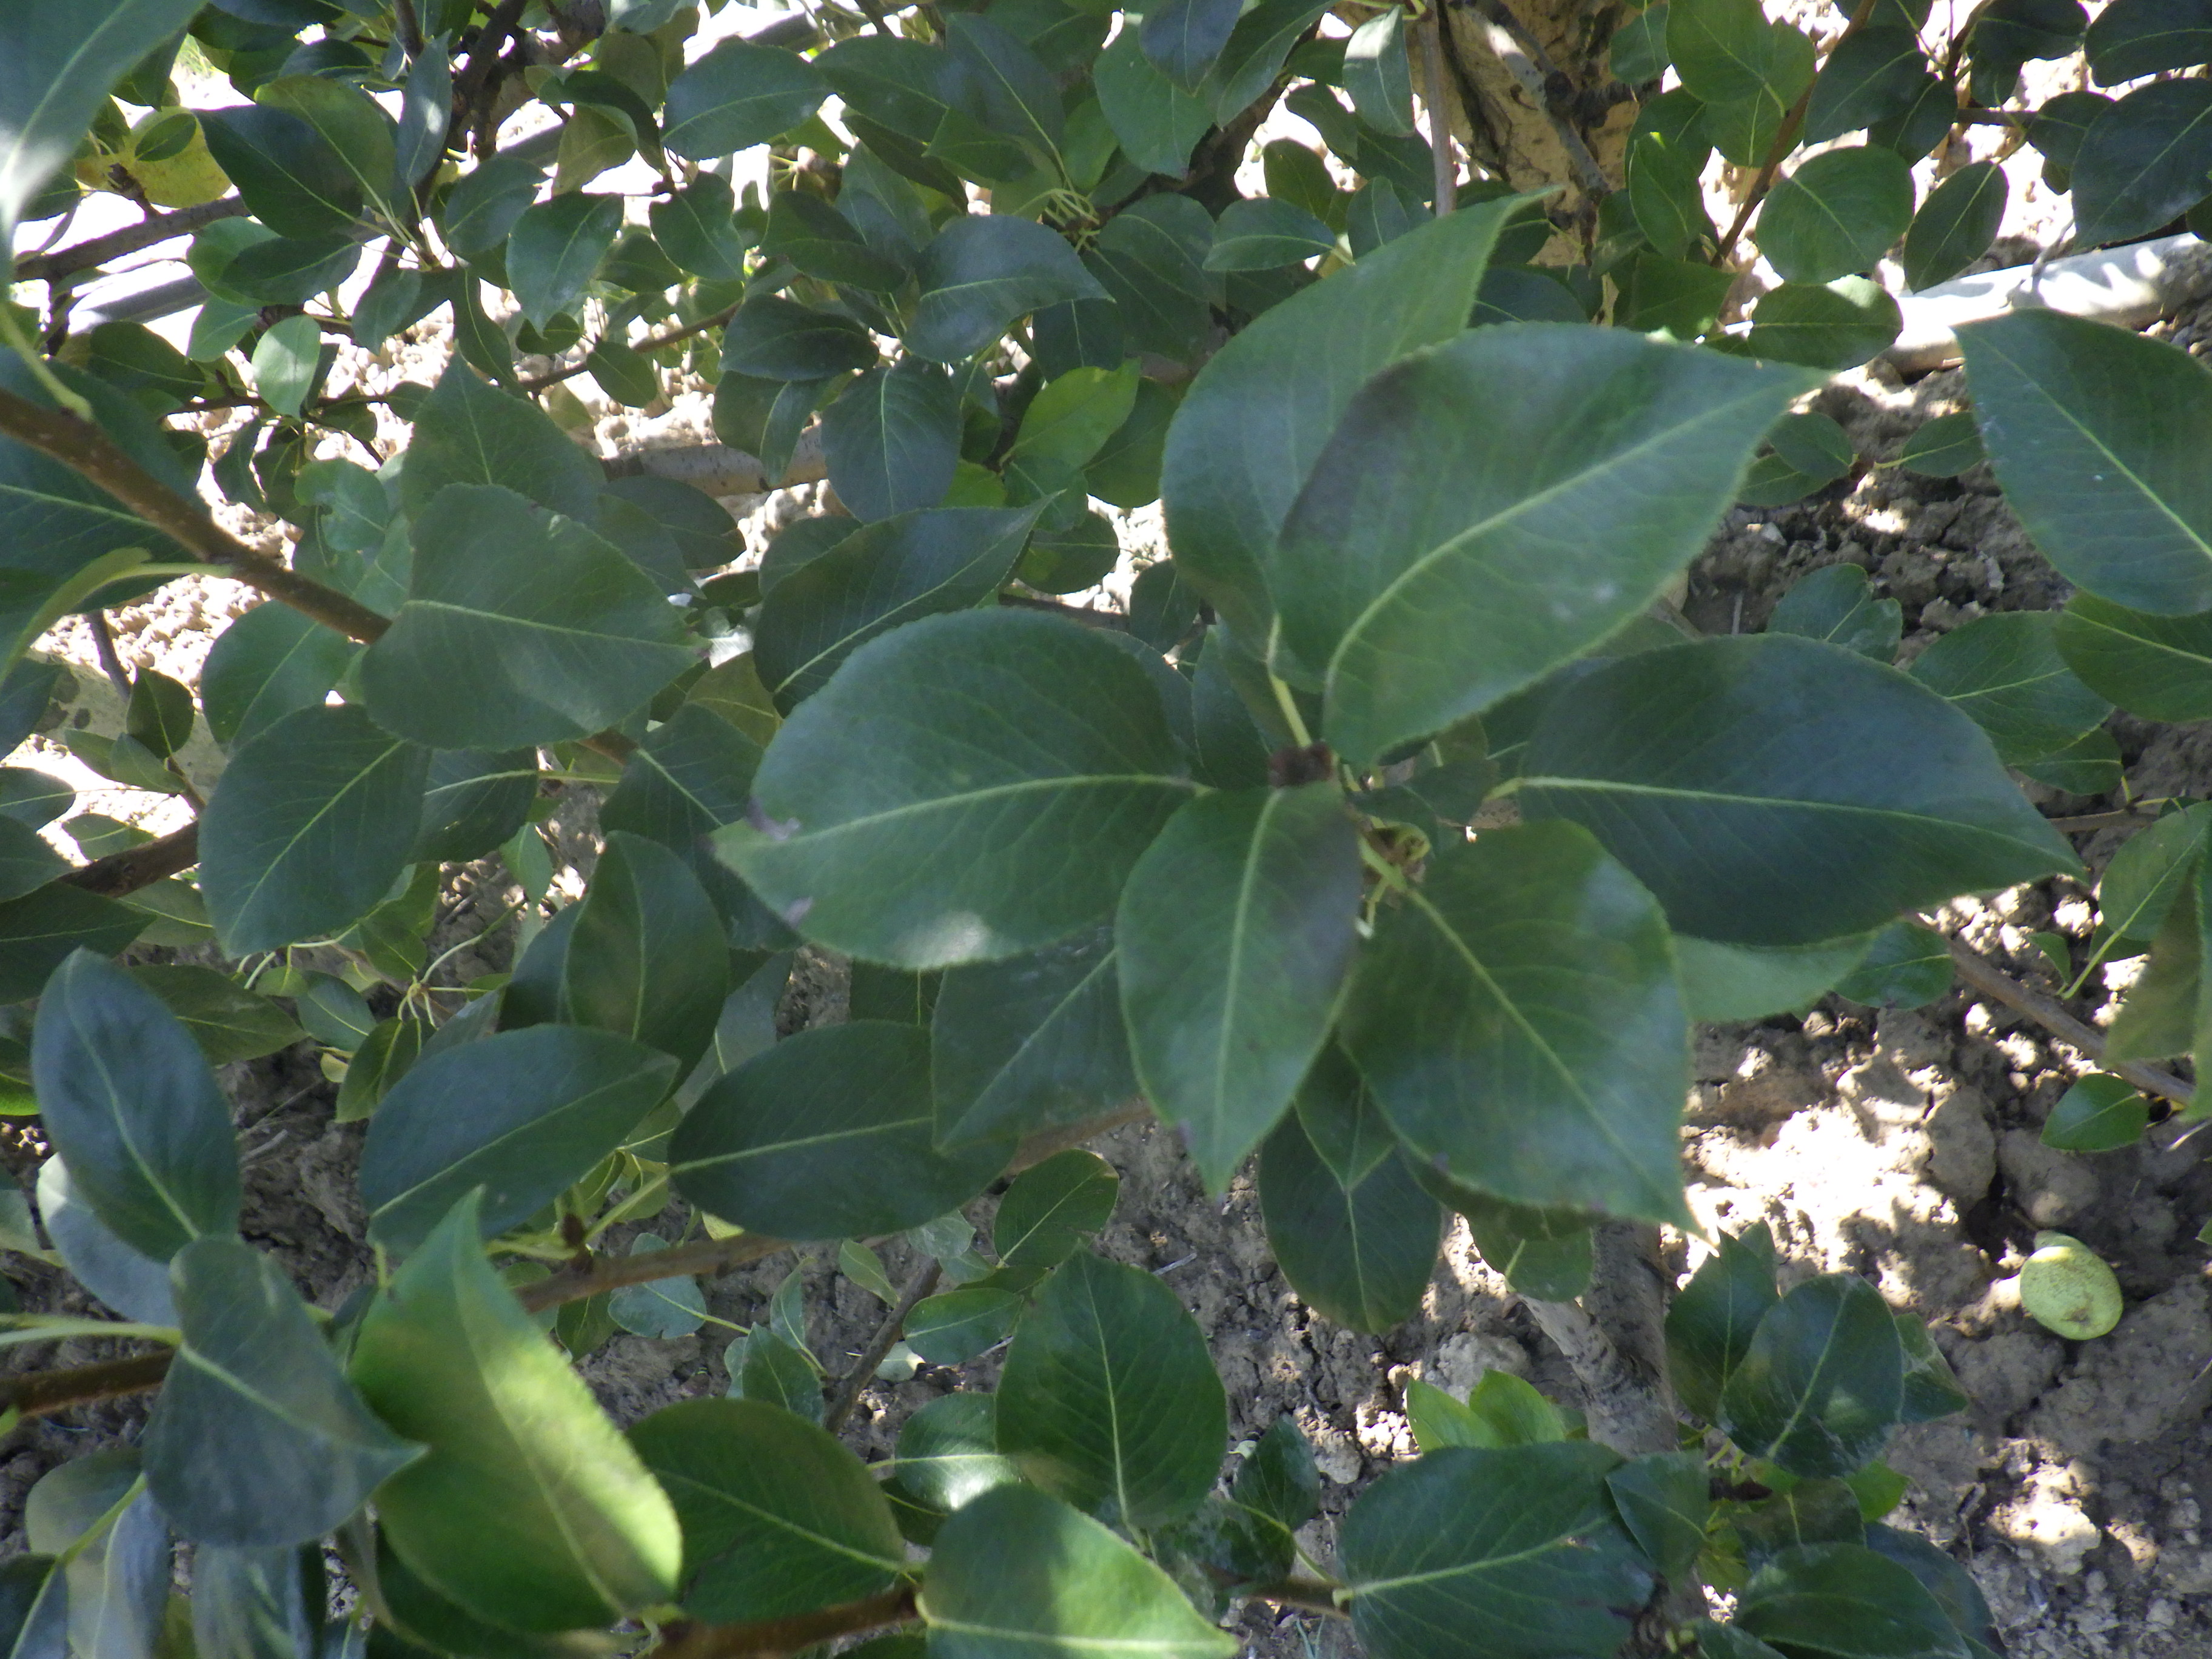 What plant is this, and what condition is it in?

pear, chemical damage
